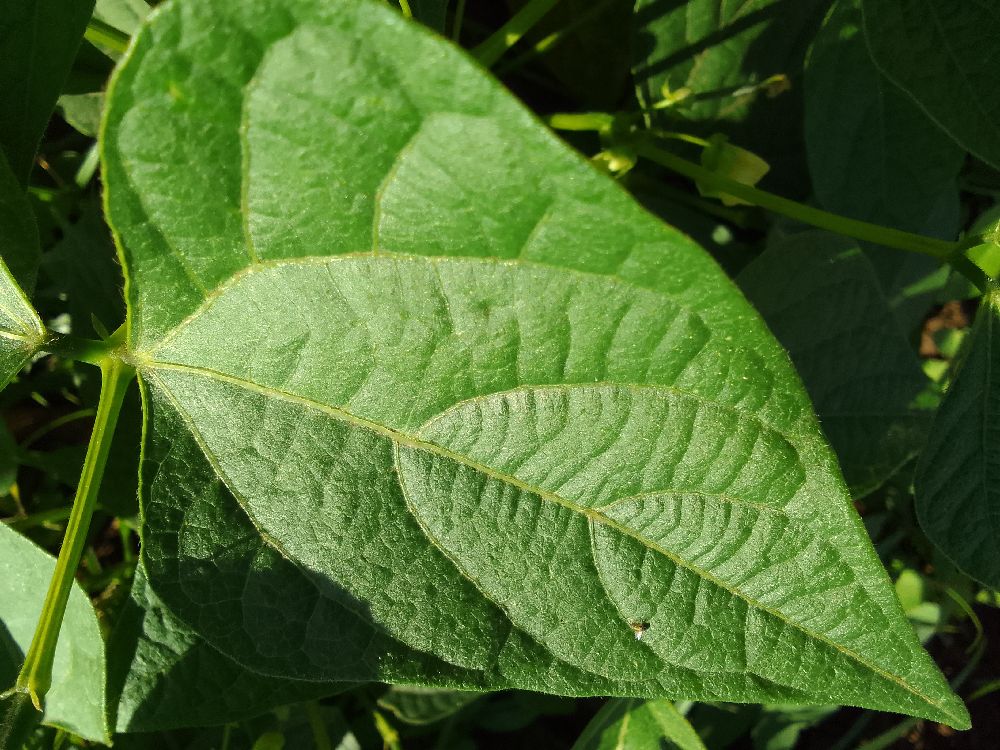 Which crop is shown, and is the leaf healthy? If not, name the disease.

common bean, healthy
